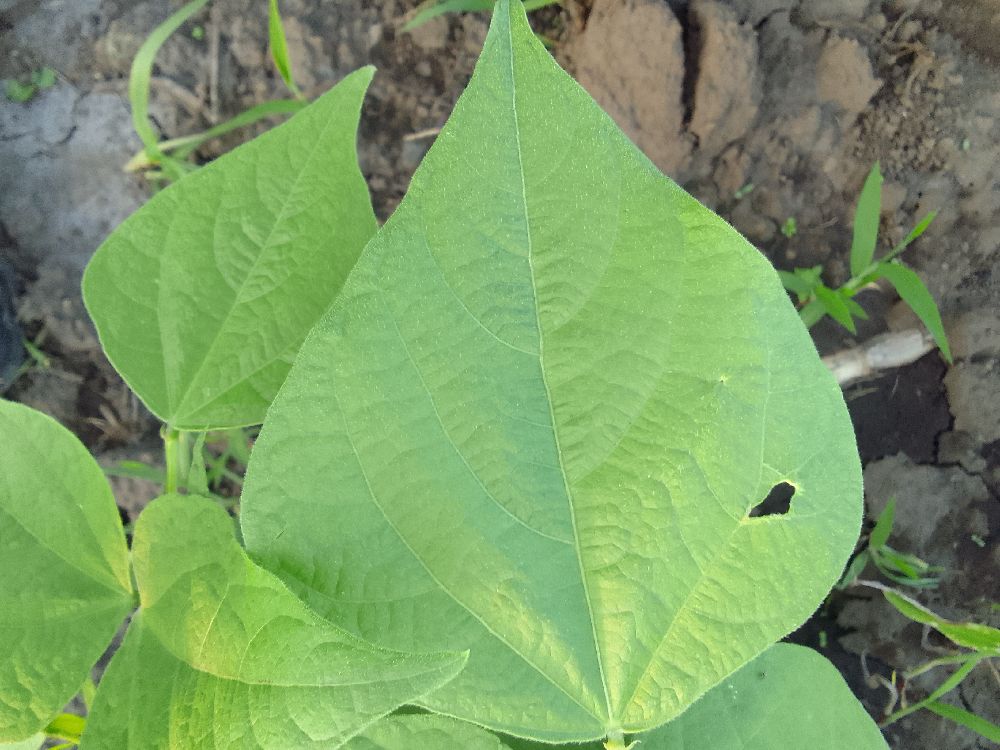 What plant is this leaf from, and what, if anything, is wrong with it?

common bean, healthy
